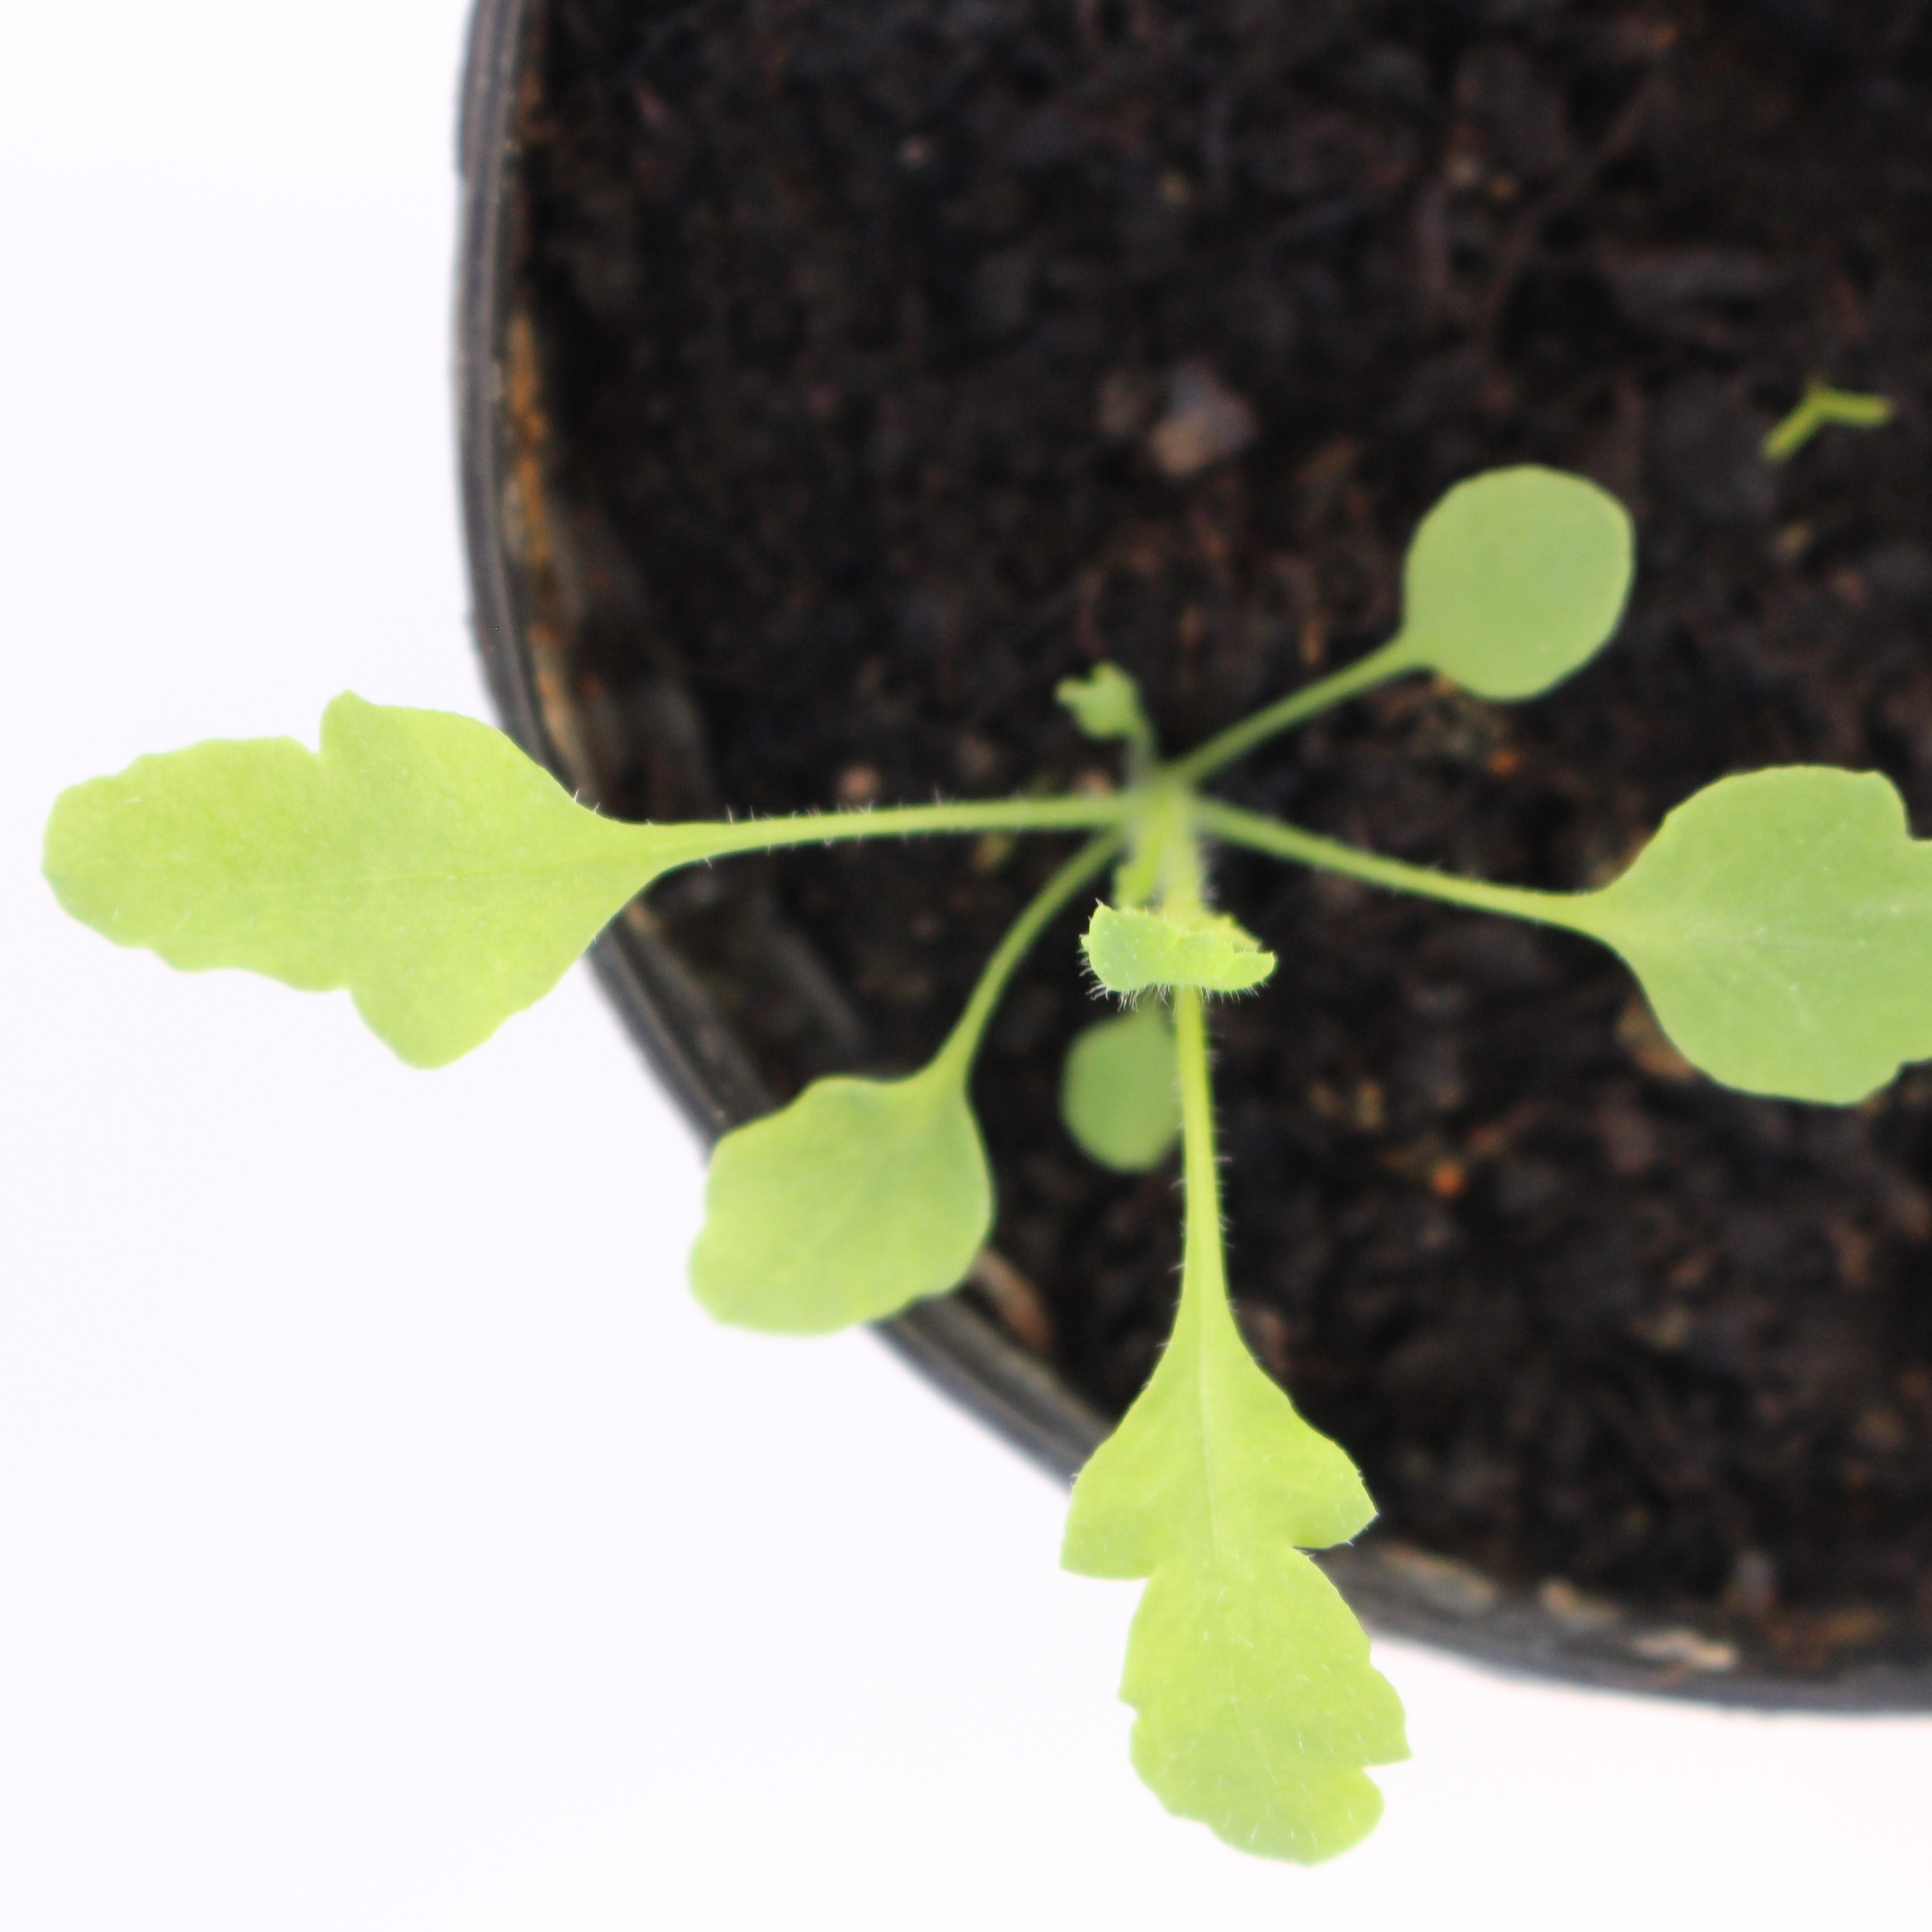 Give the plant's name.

Papaver rhoeas
